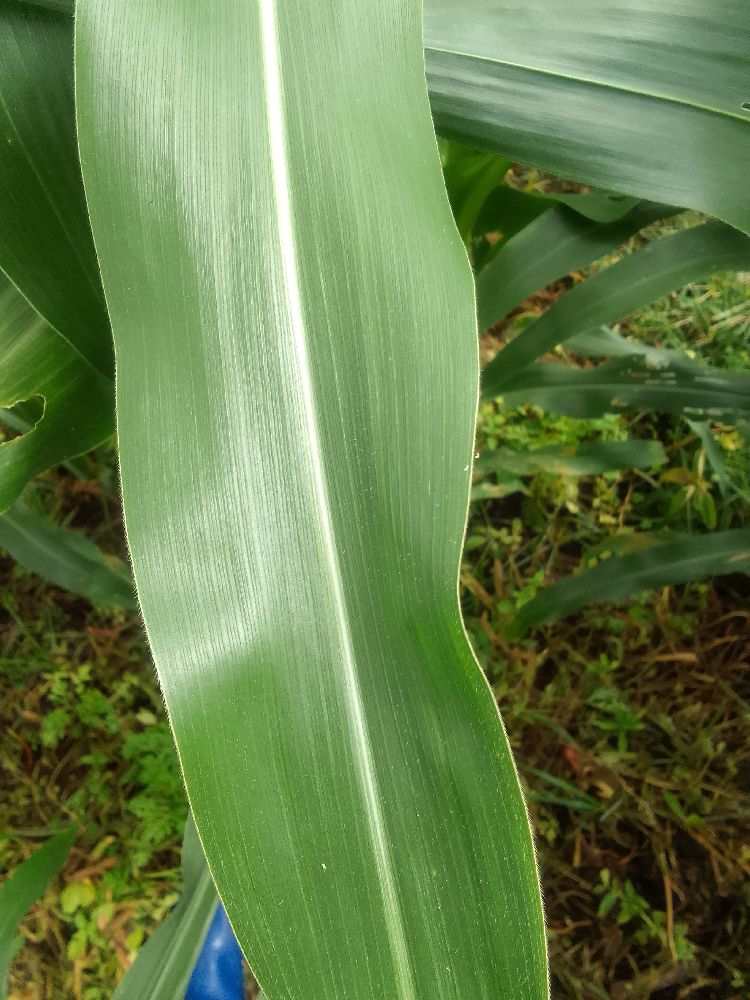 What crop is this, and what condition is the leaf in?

maize, healthy
